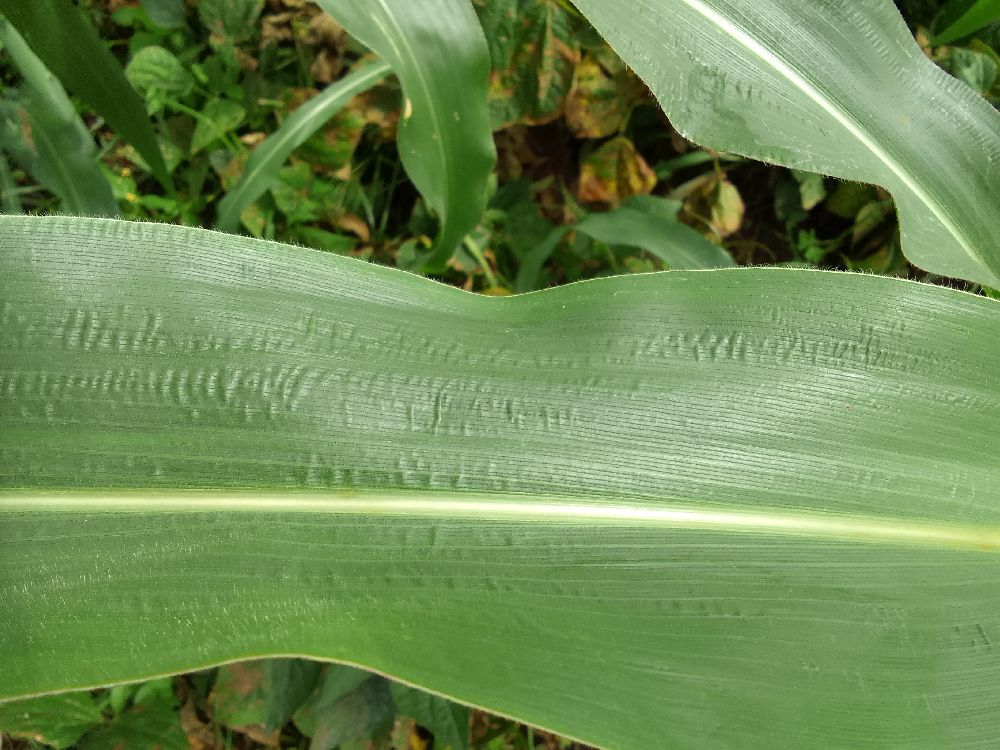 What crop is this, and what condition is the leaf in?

maize, healthy
